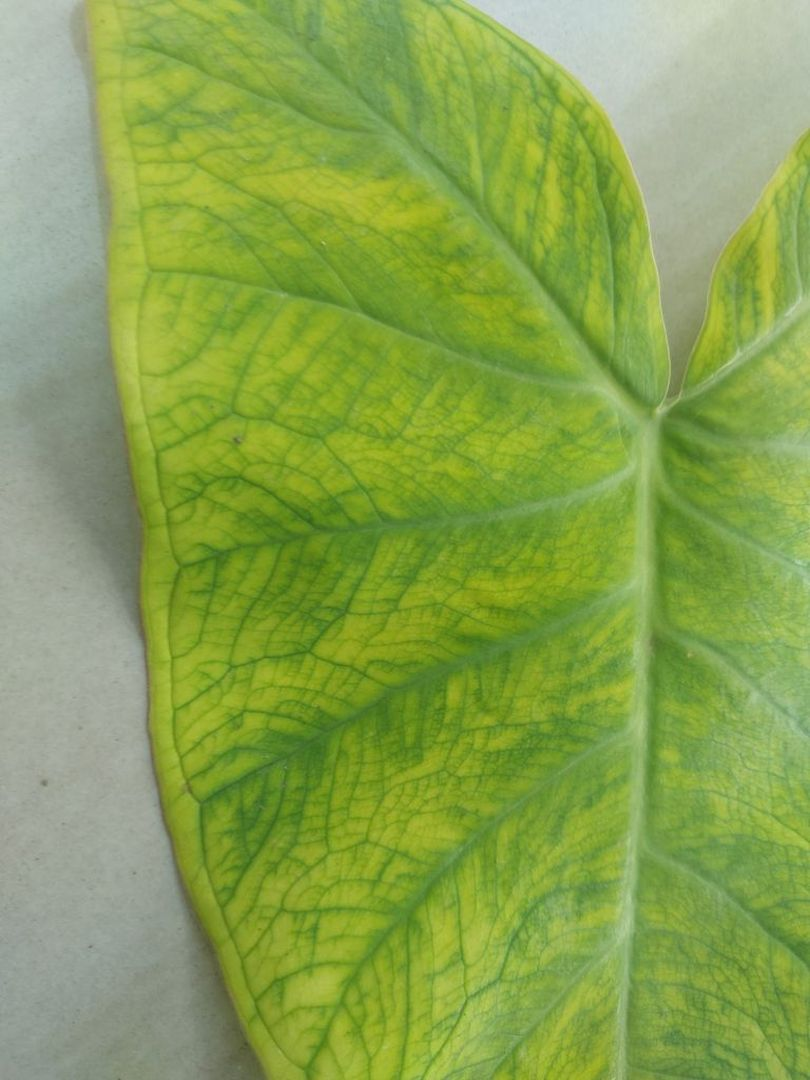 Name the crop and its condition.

taro, mosaic
